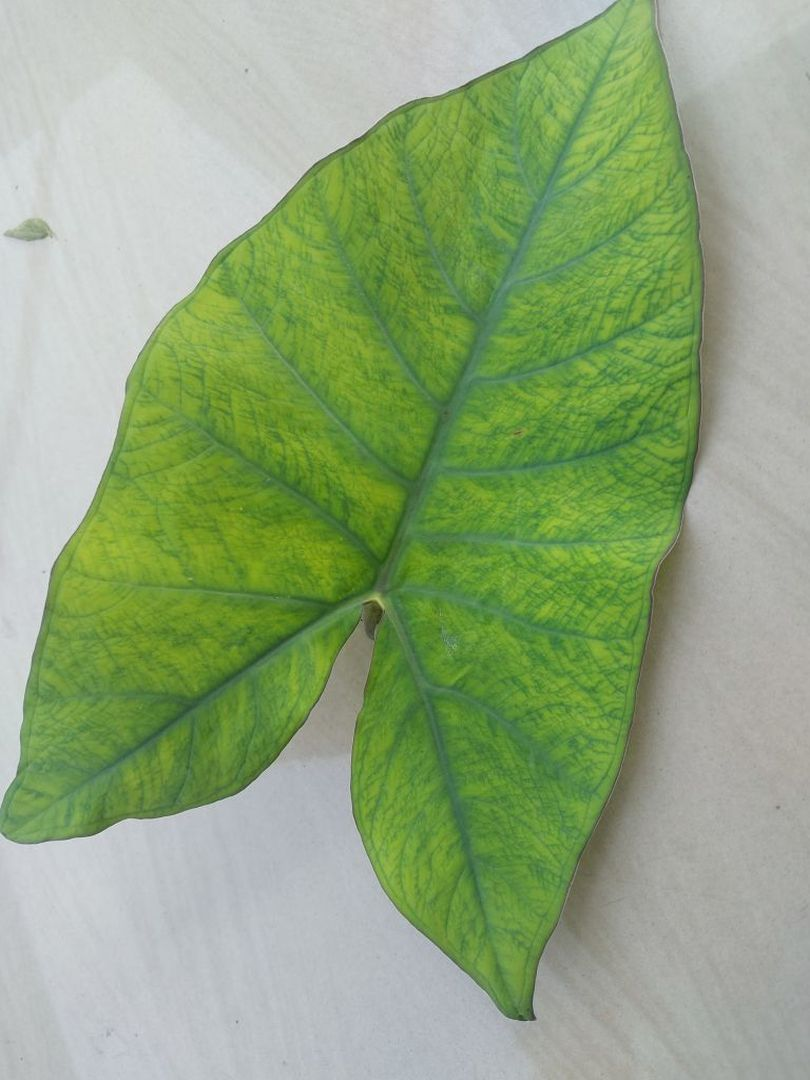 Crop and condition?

taro, mosaic
